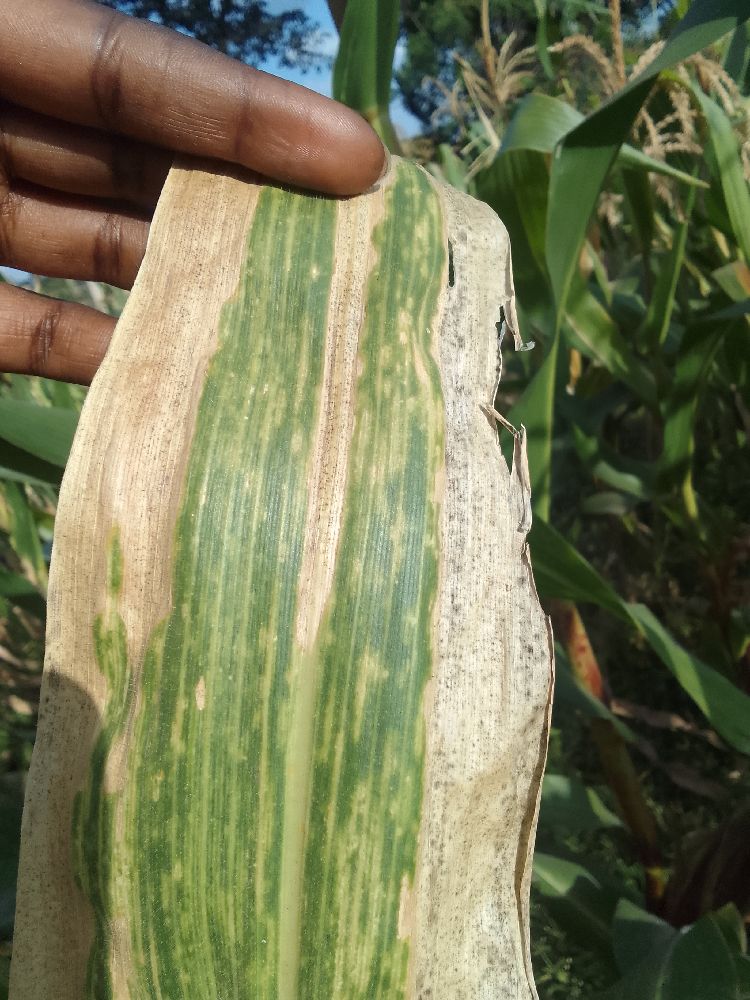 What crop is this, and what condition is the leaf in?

maize, maize lethal necrosis
